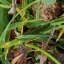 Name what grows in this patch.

grass
